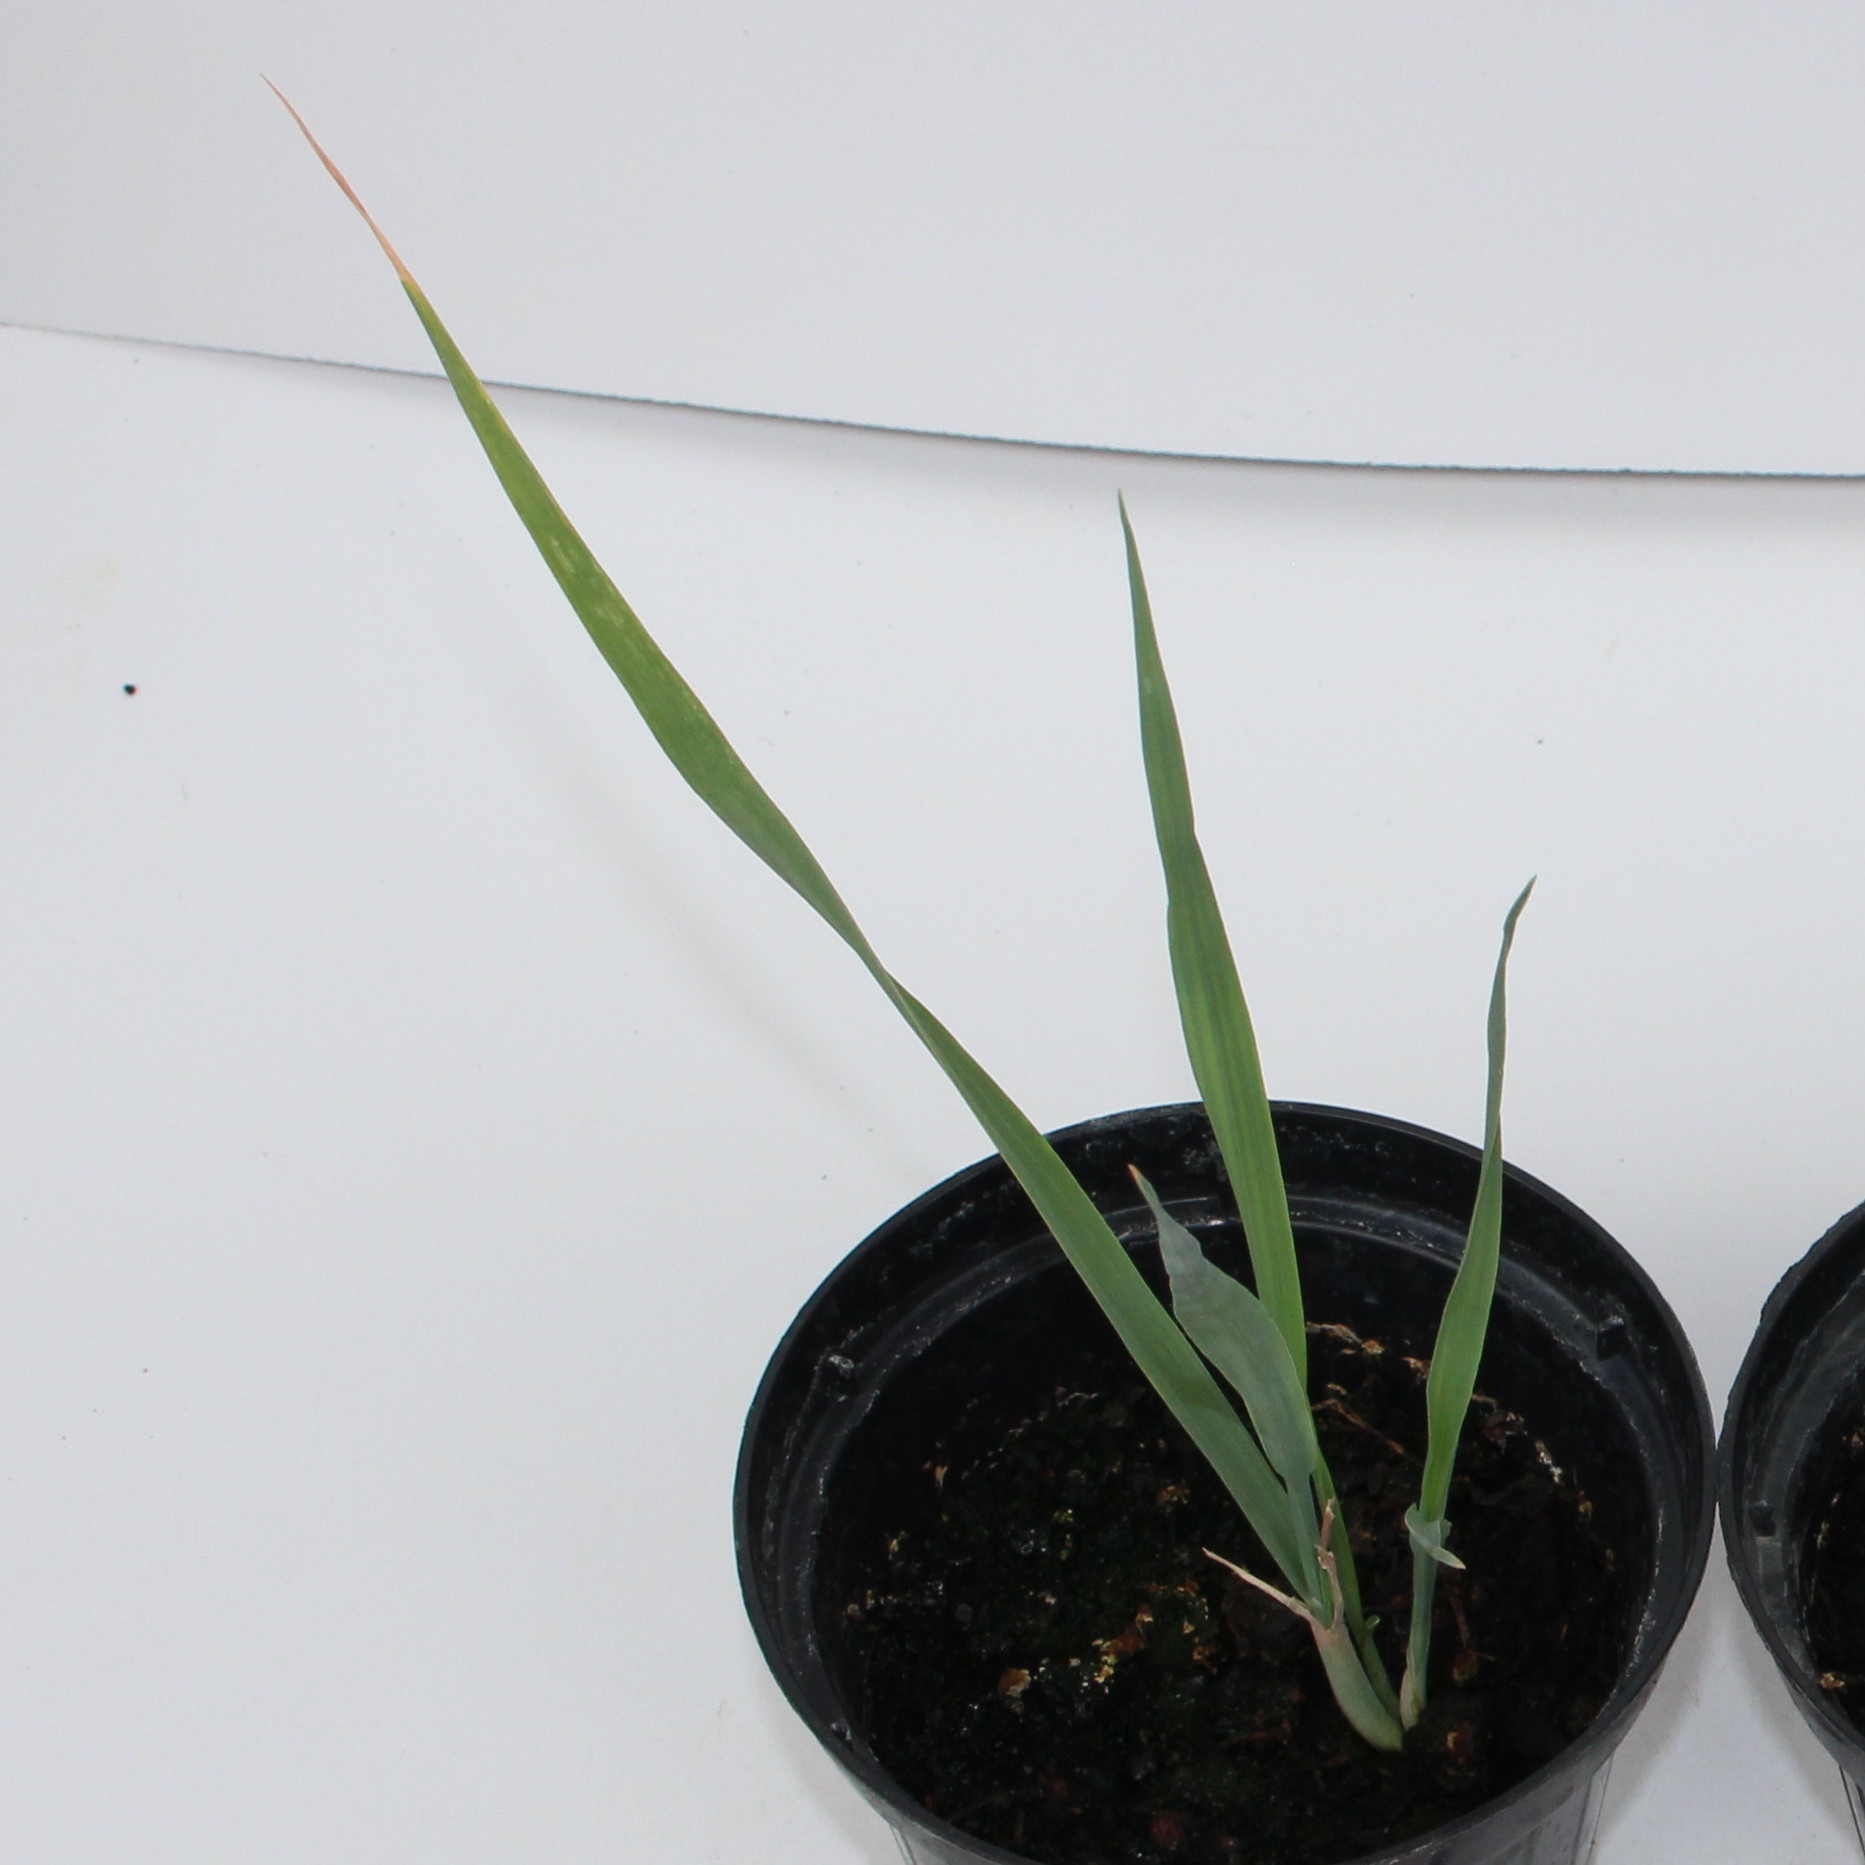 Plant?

Avena sterilis
